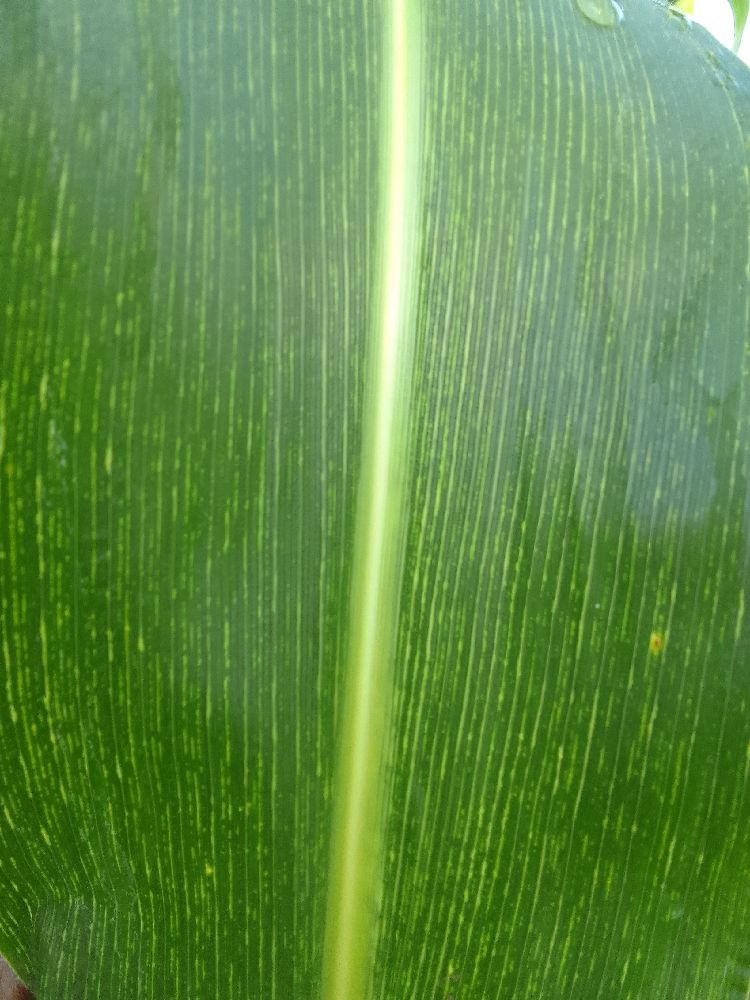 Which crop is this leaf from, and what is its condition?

maize, maize streak virus
